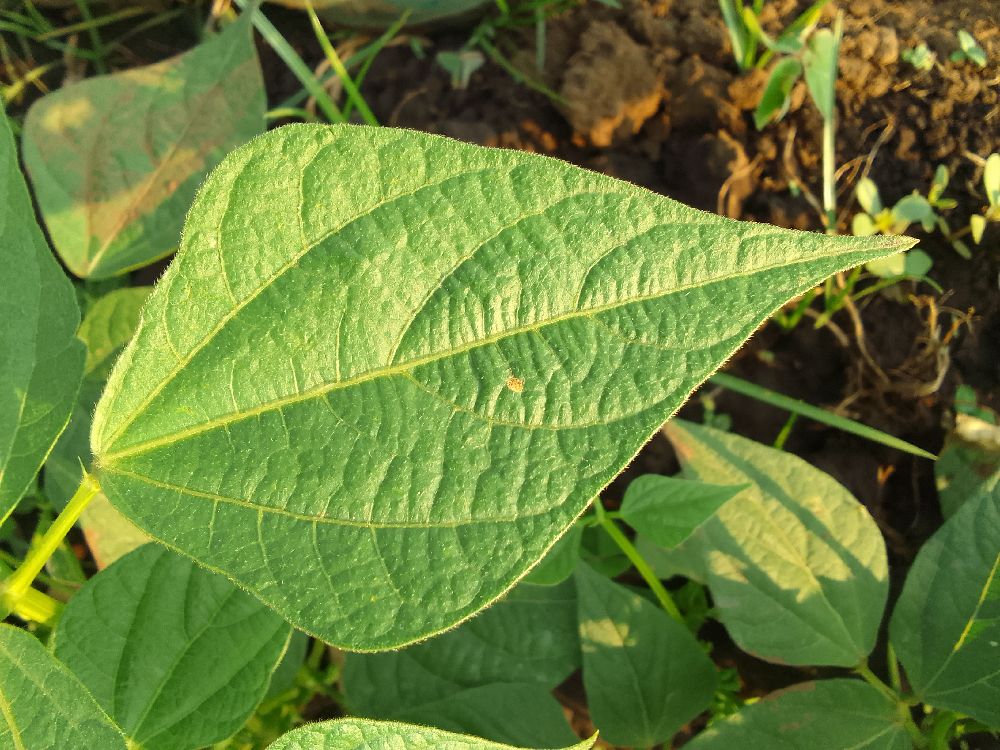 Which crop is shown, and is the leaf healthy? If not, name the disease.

common bean, healthy
